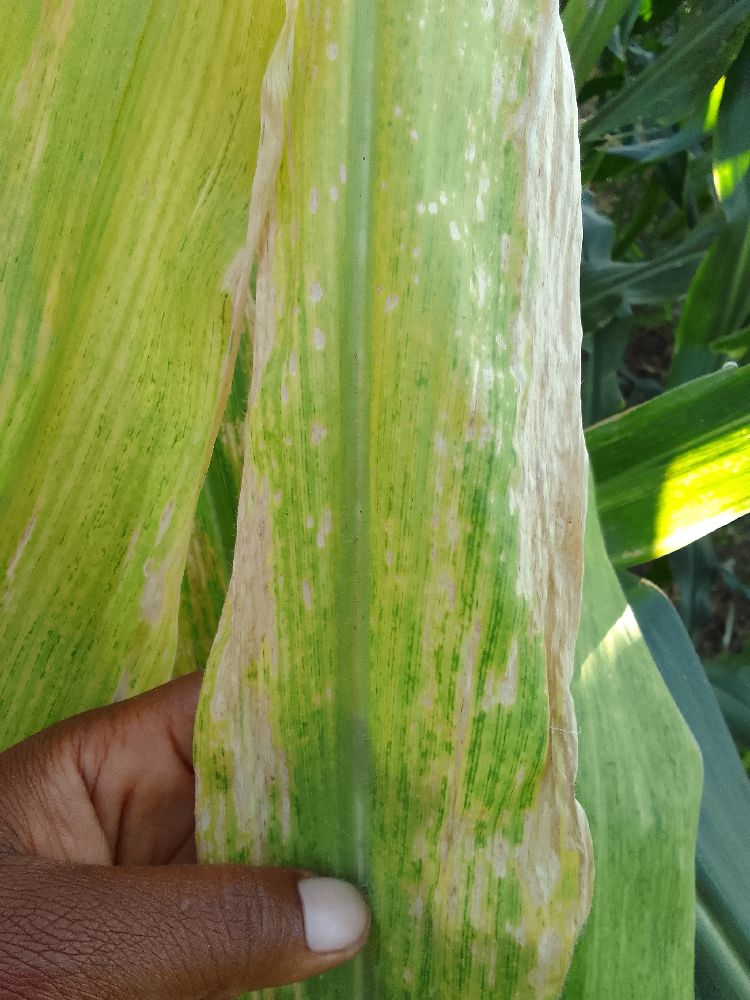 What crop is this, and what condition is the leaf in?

maize, maize lethal necrosis
